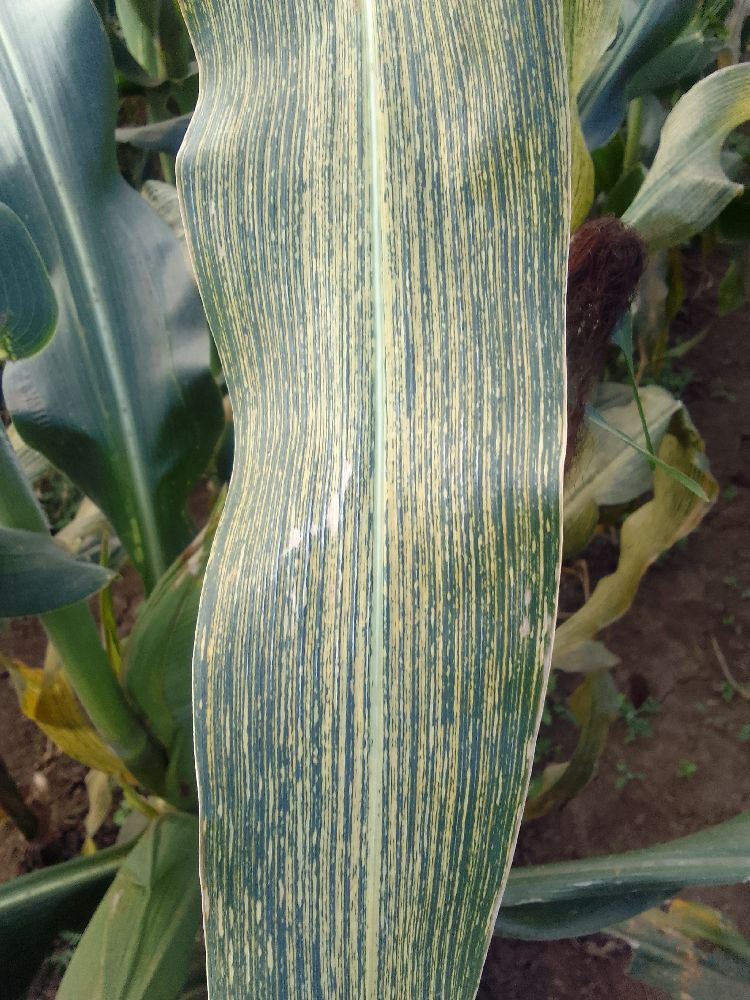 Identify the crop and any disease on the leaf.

maize, maize streak virus
